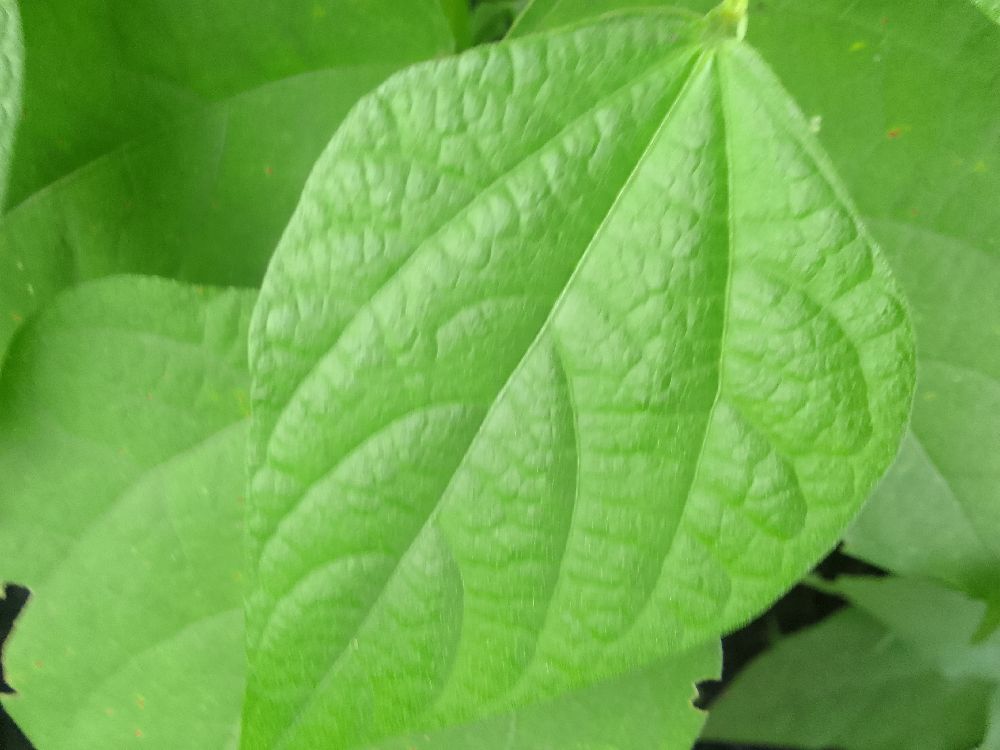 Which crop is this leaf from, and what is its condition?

common bean, healthy
